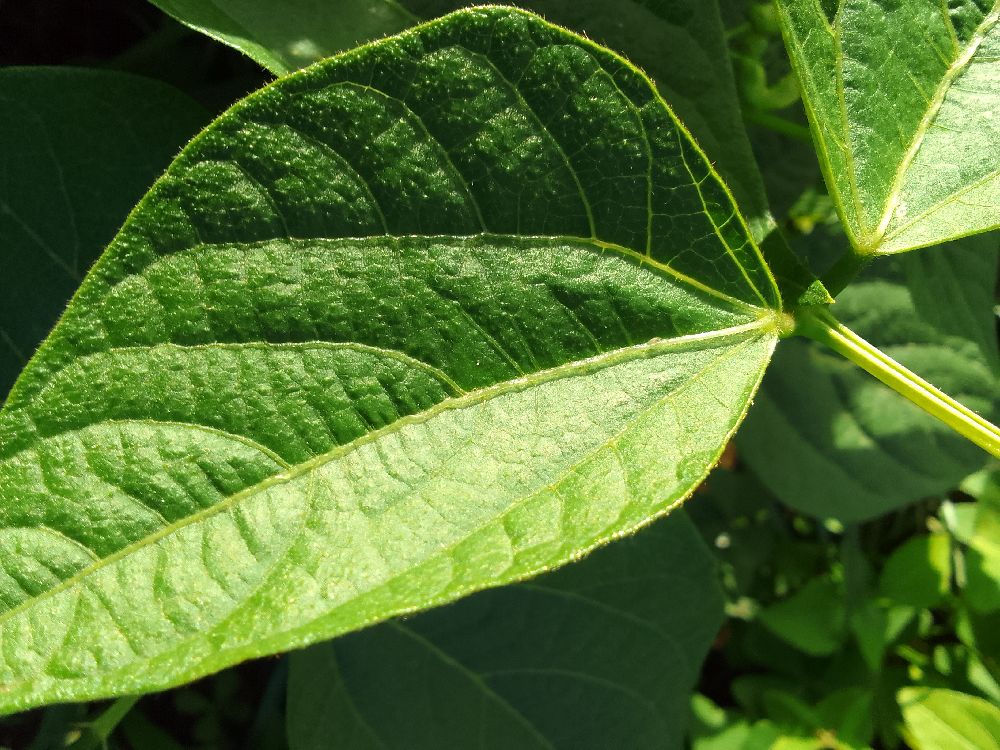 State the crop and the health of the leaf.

common bean, healthy
